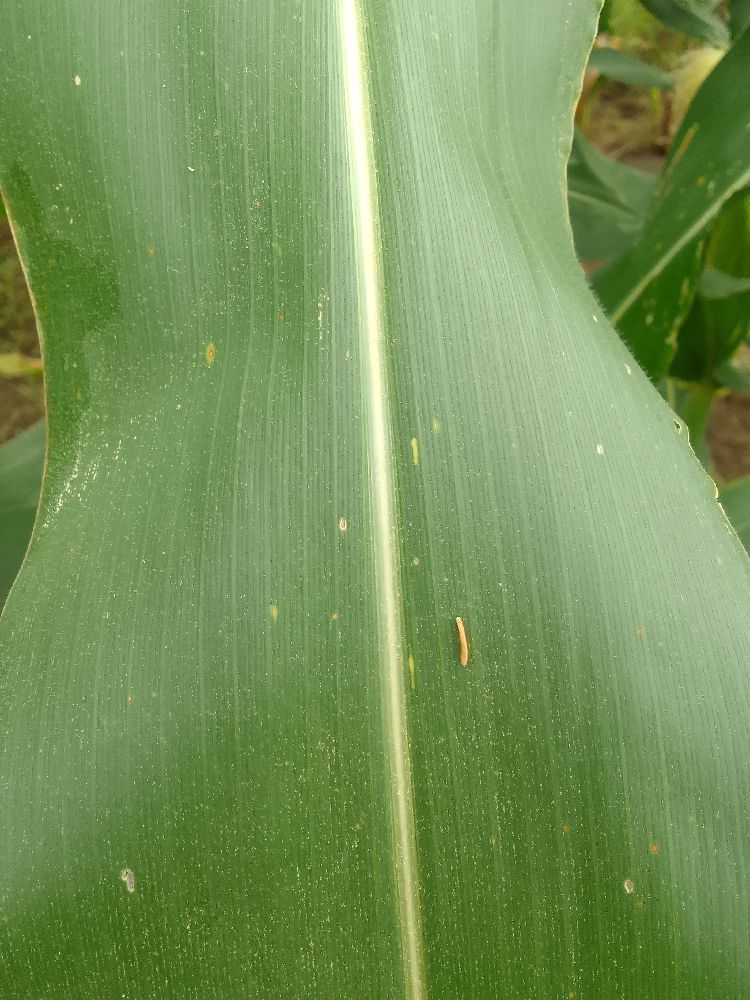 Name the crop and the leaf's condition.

maize, healthy
